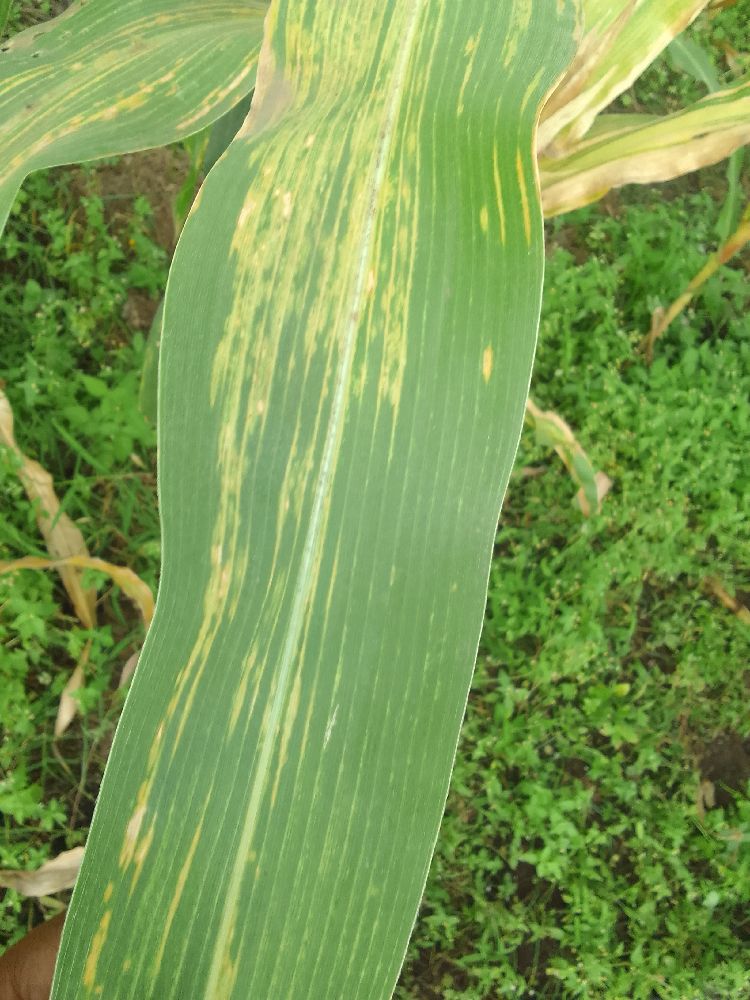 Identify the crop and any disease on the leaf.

maize, maize lethal necrosis
